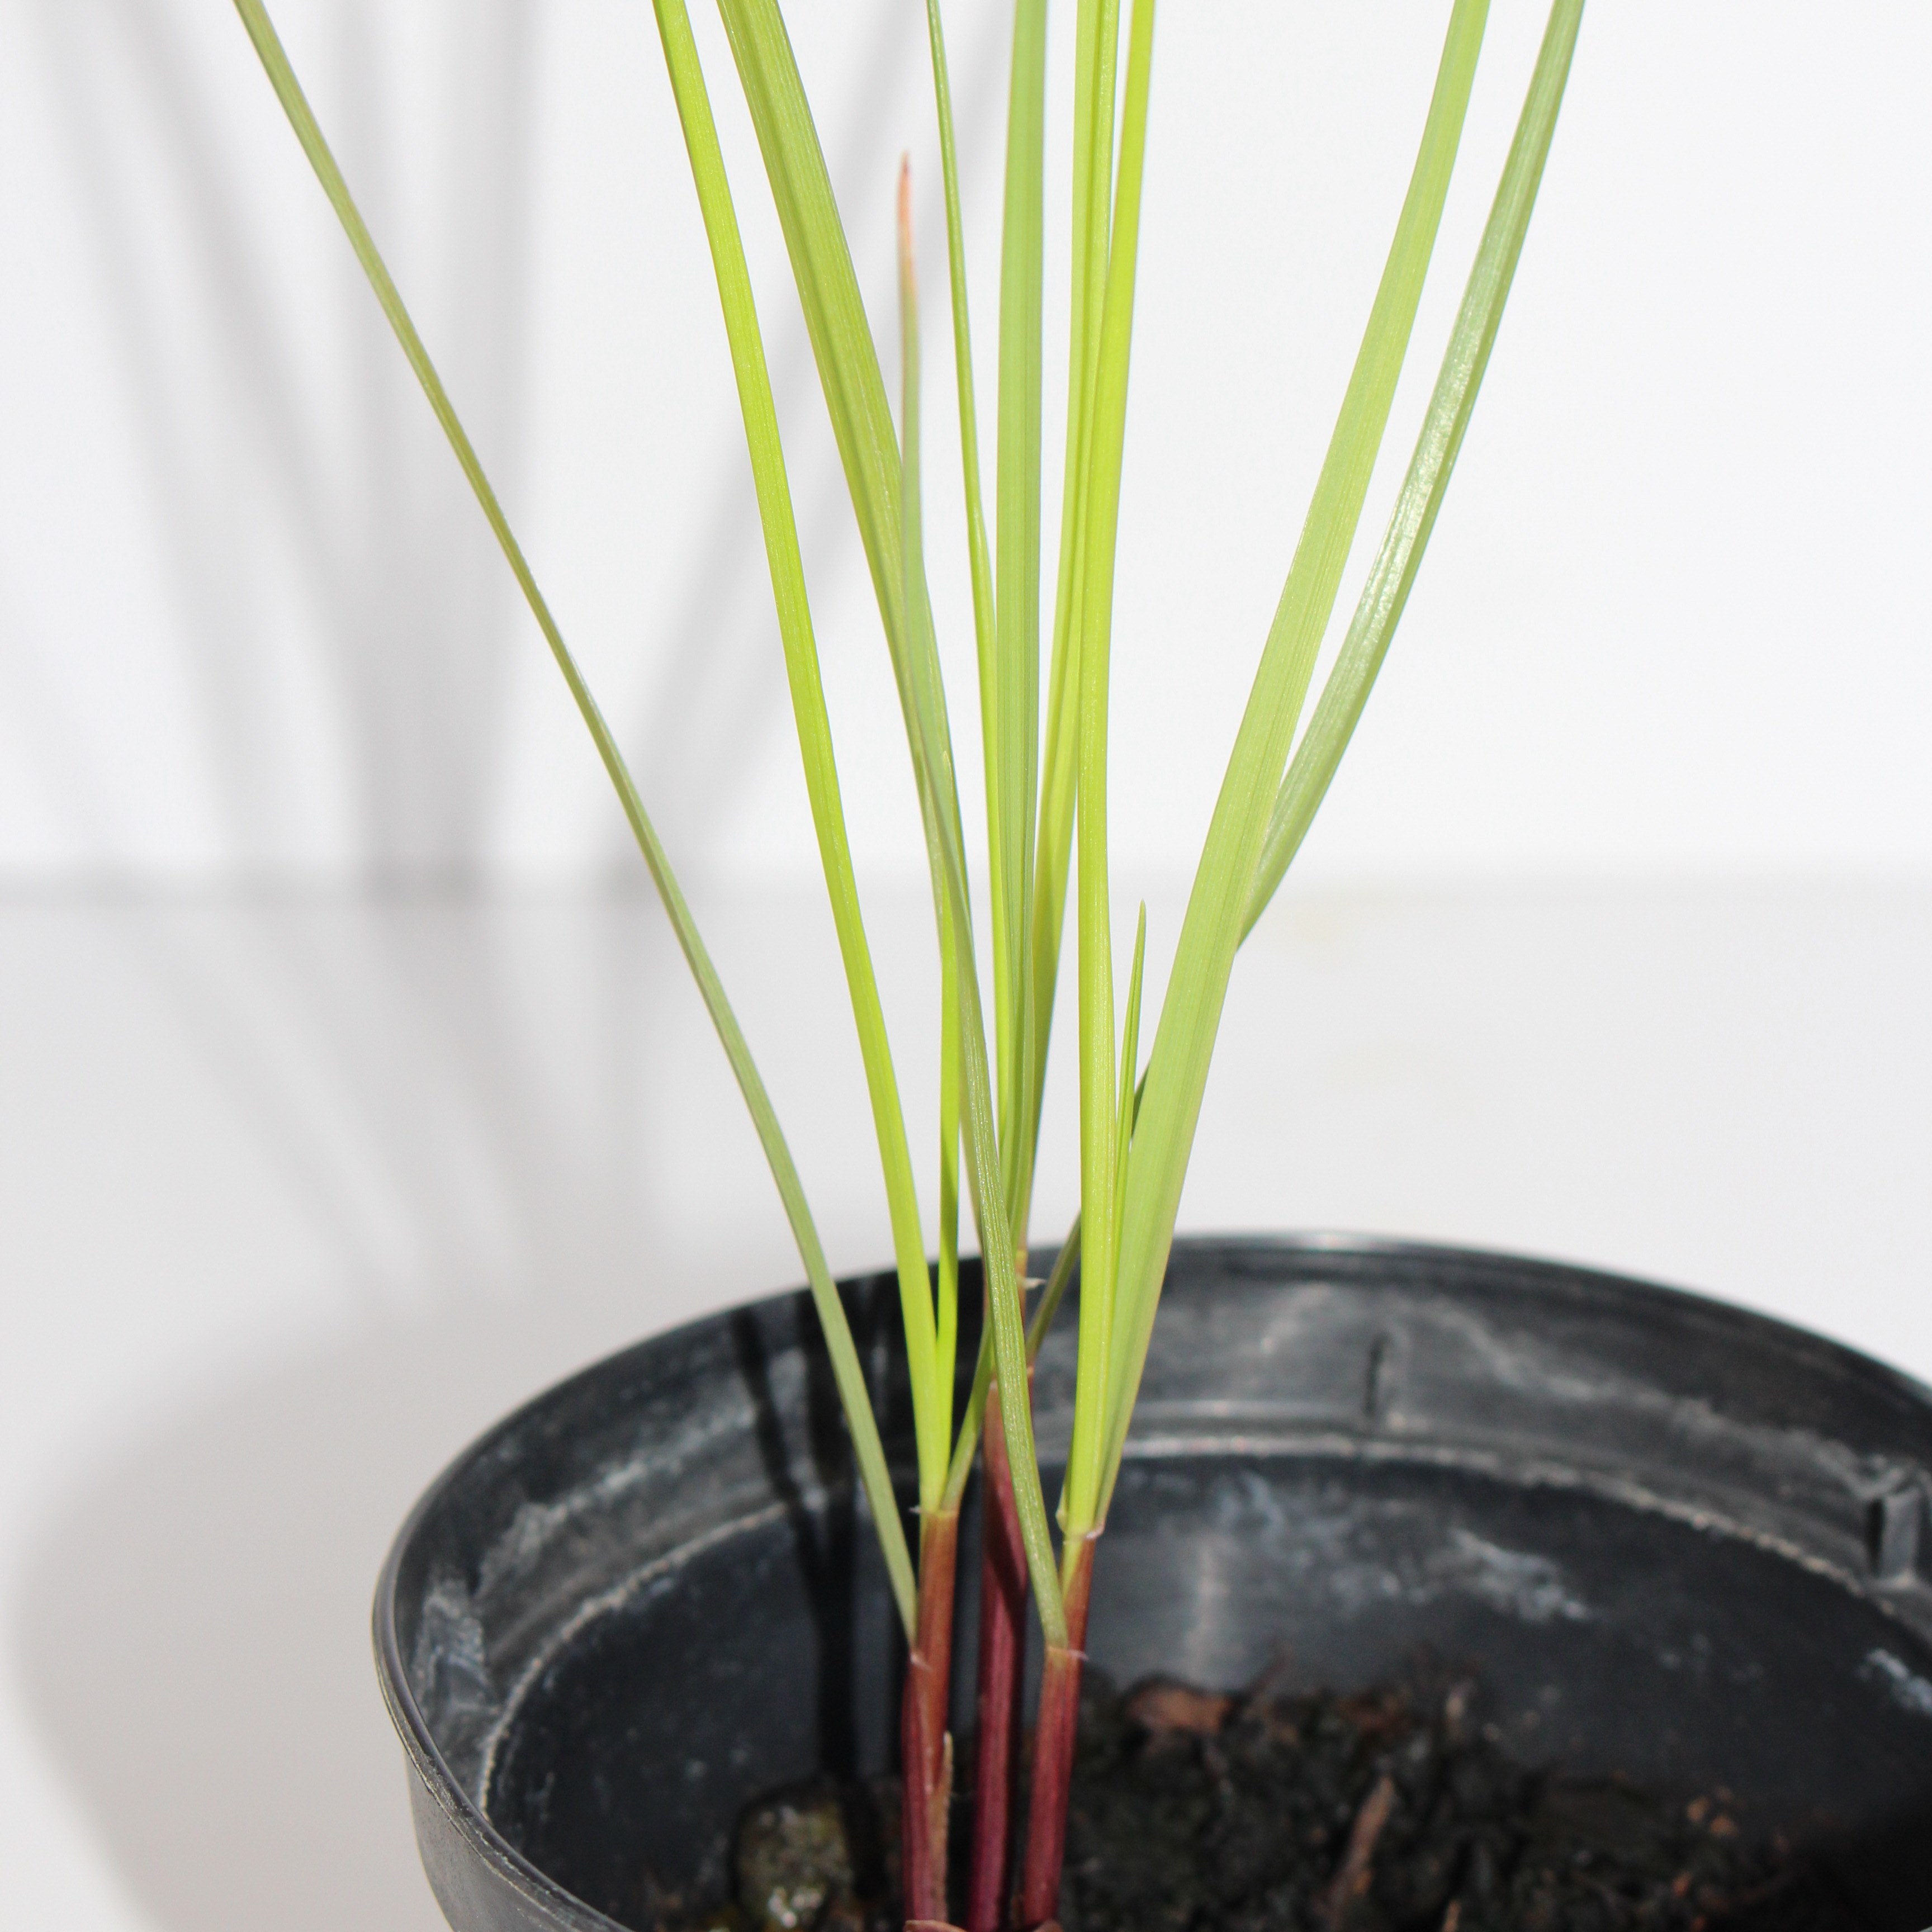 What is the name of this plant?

Lolium multiflorum
